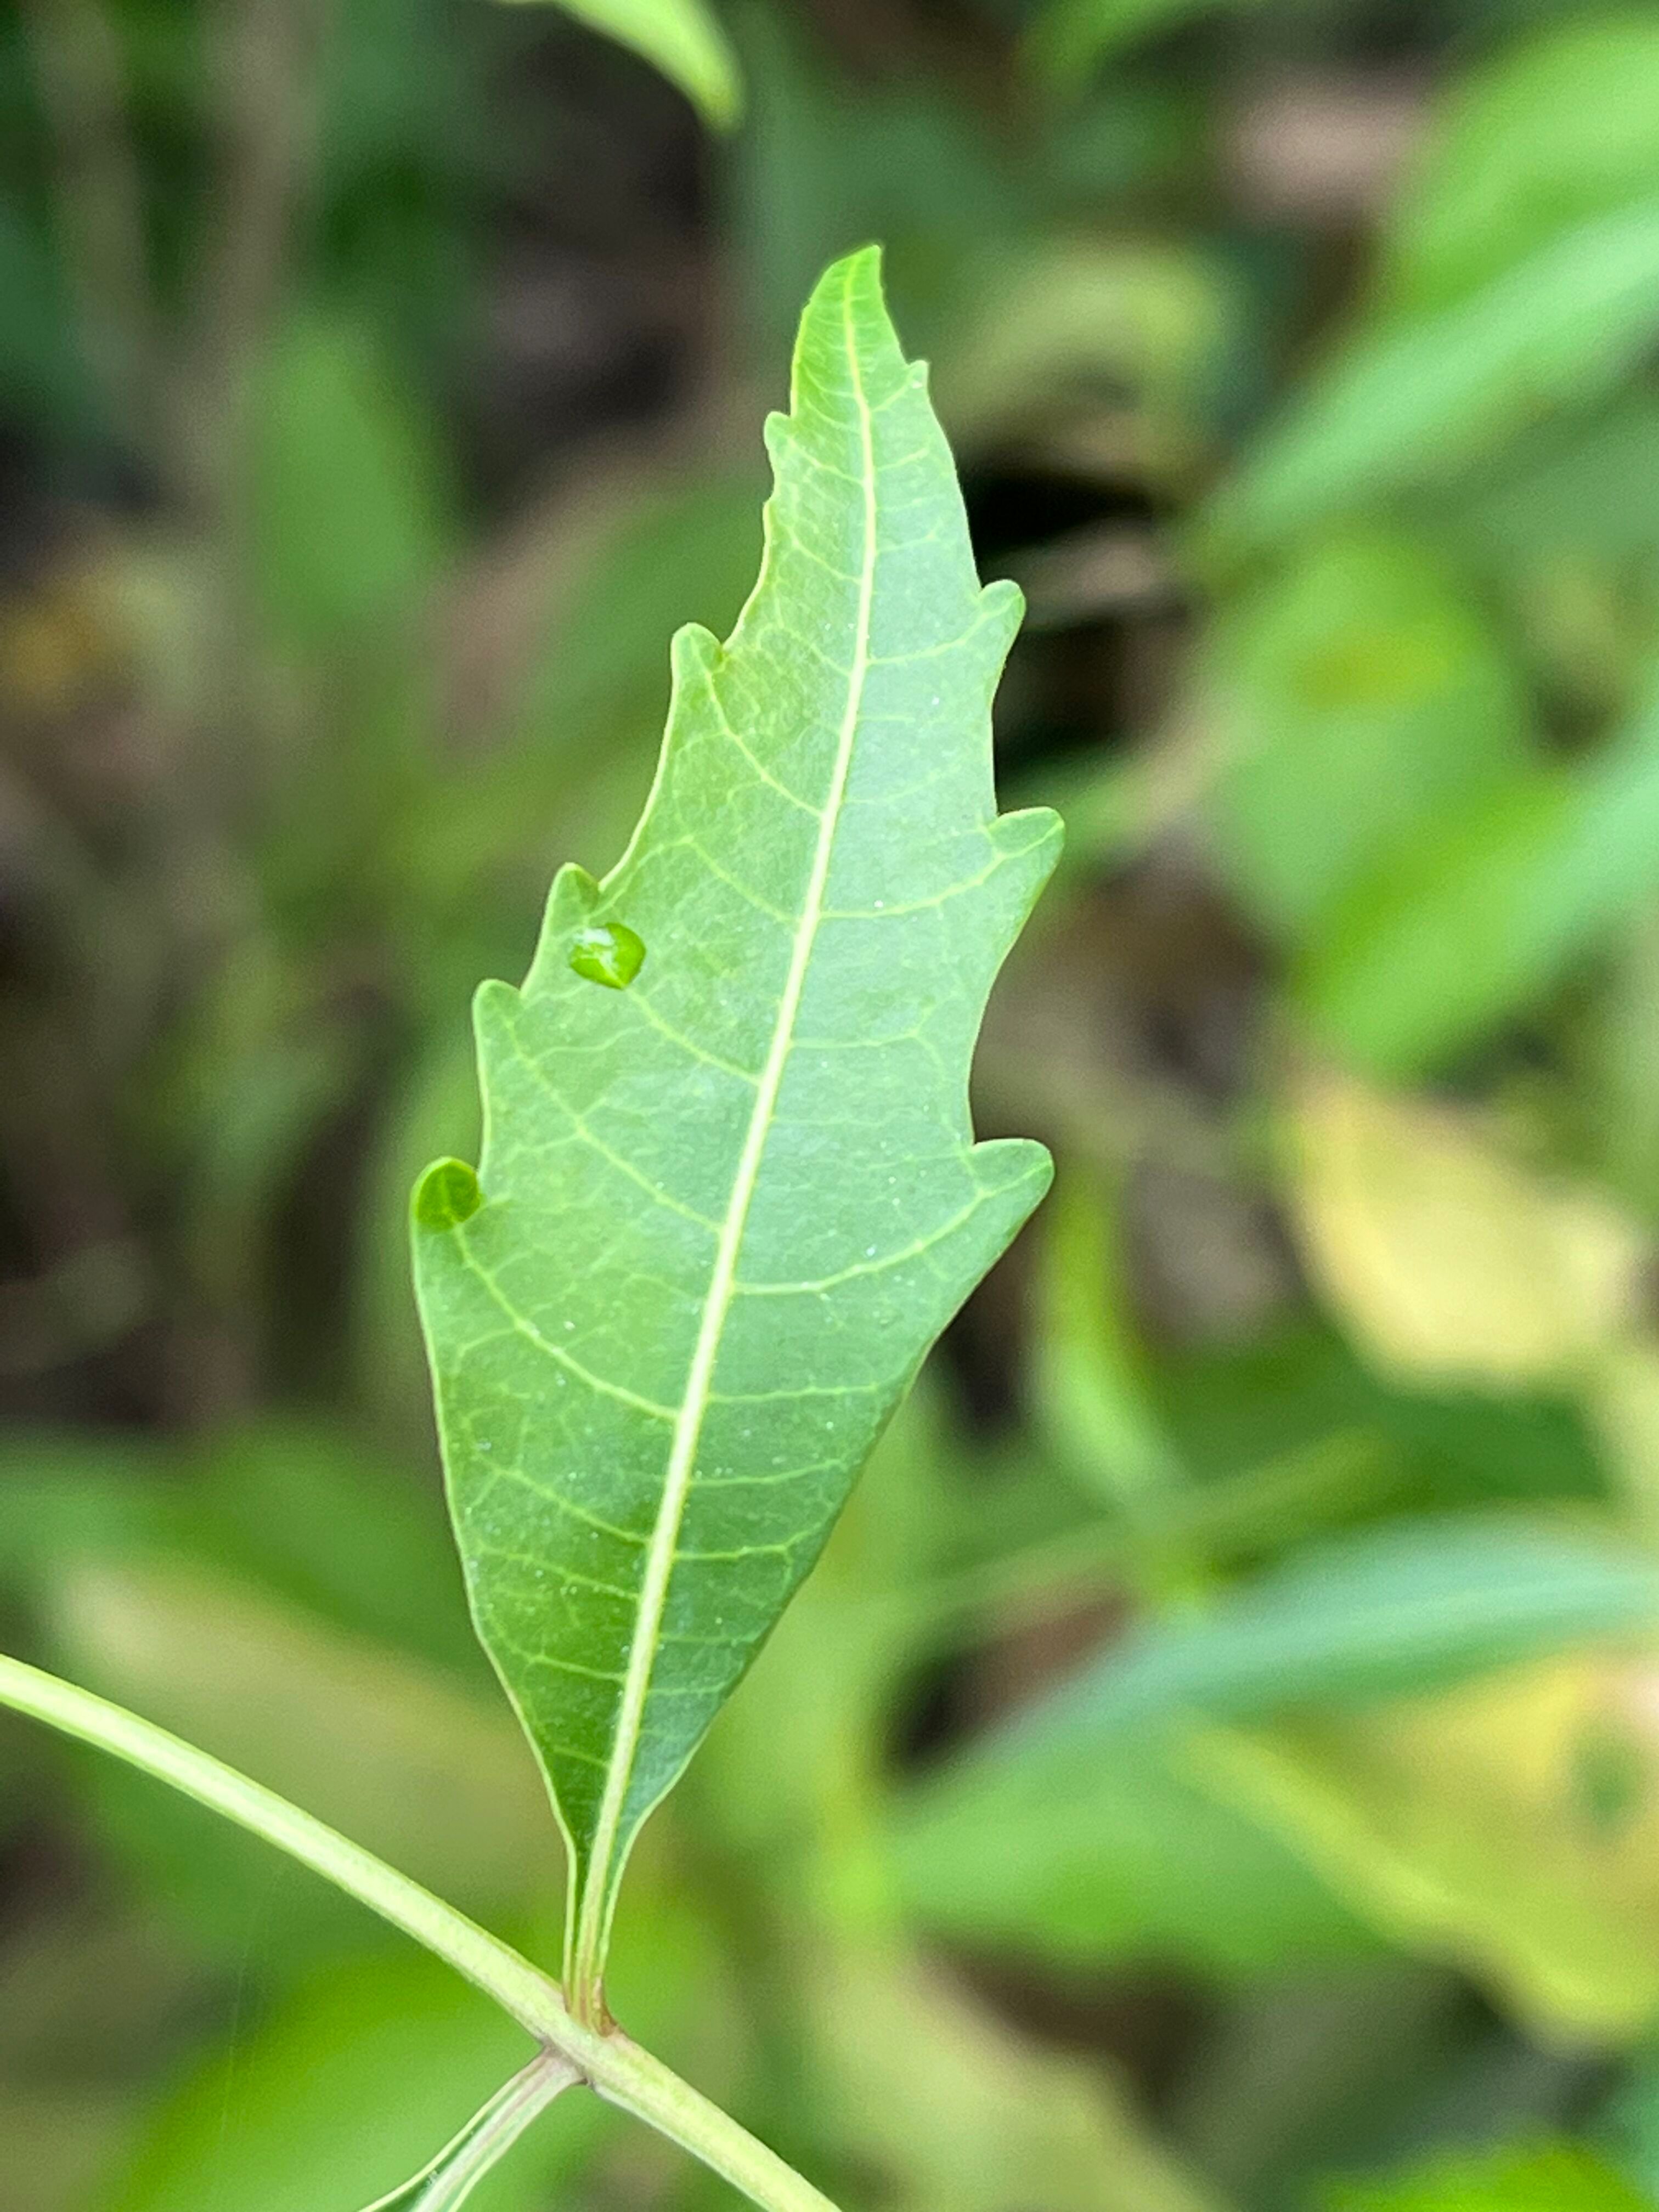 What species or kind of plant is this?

neem
